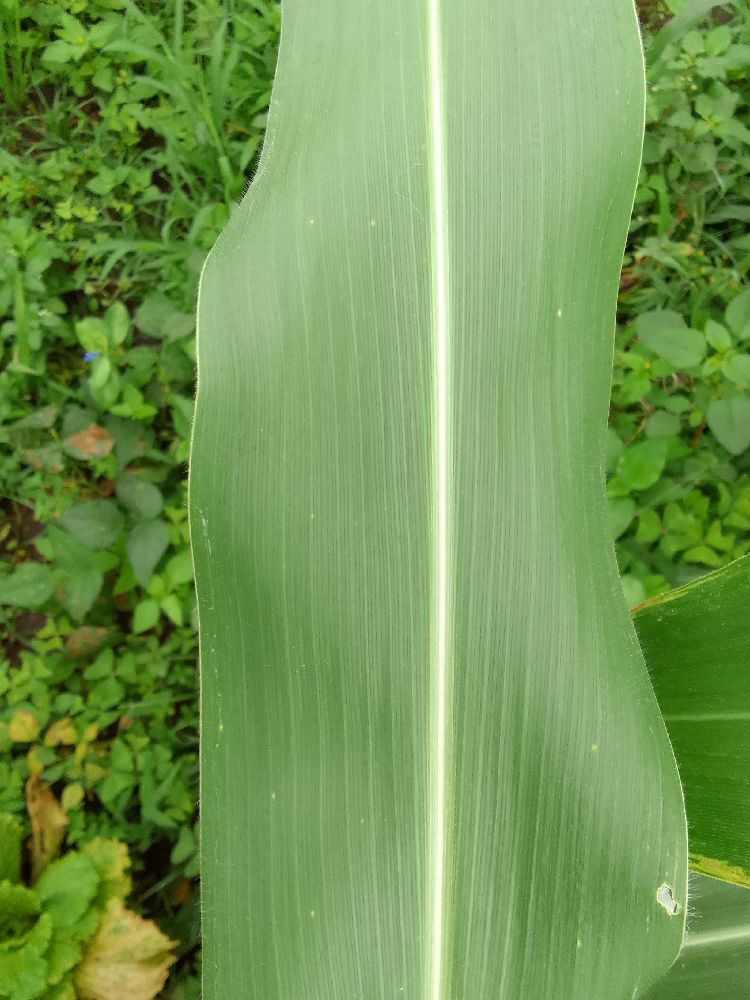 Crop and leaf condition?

maize, healthy
